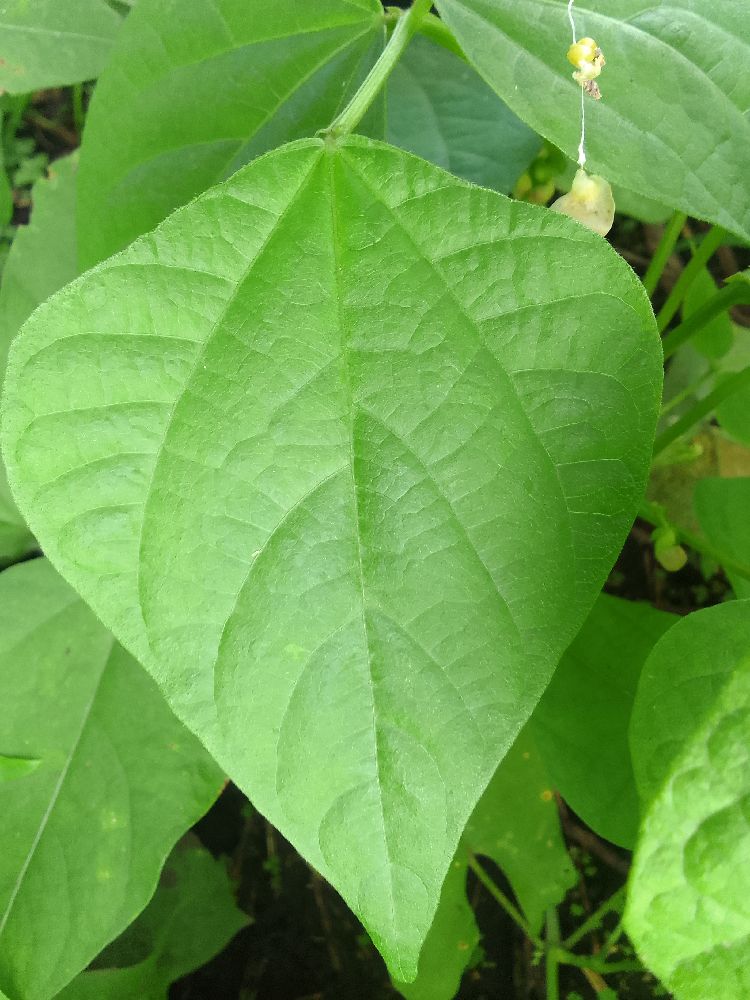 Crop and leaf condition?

common bean, healthy
